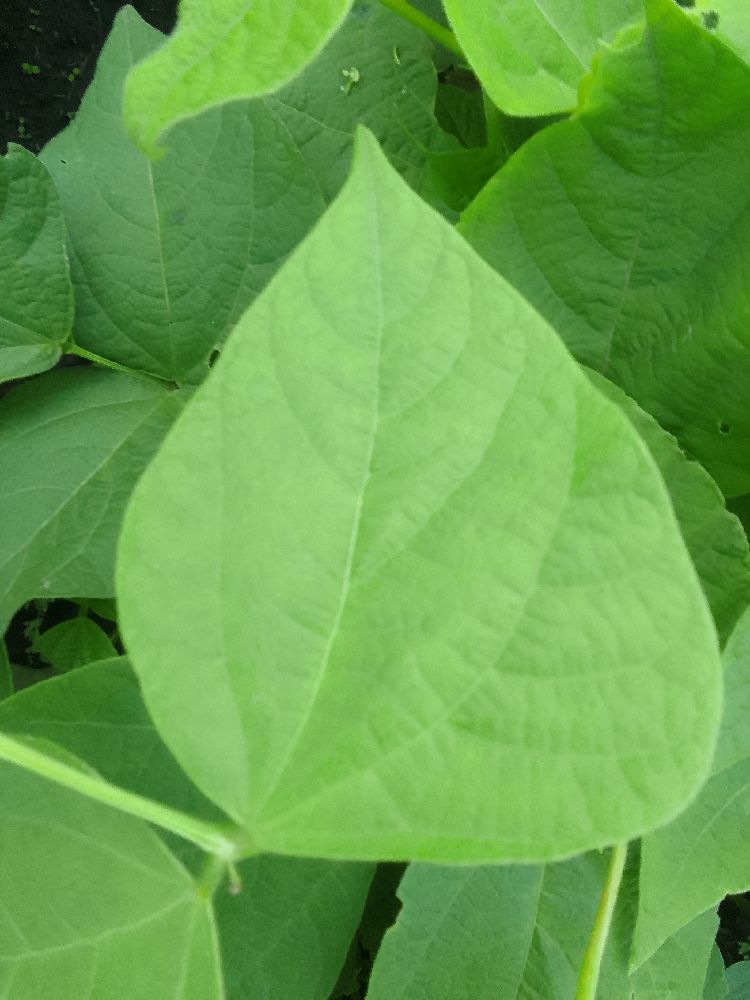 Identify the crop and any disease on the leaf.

common bean, healthy
